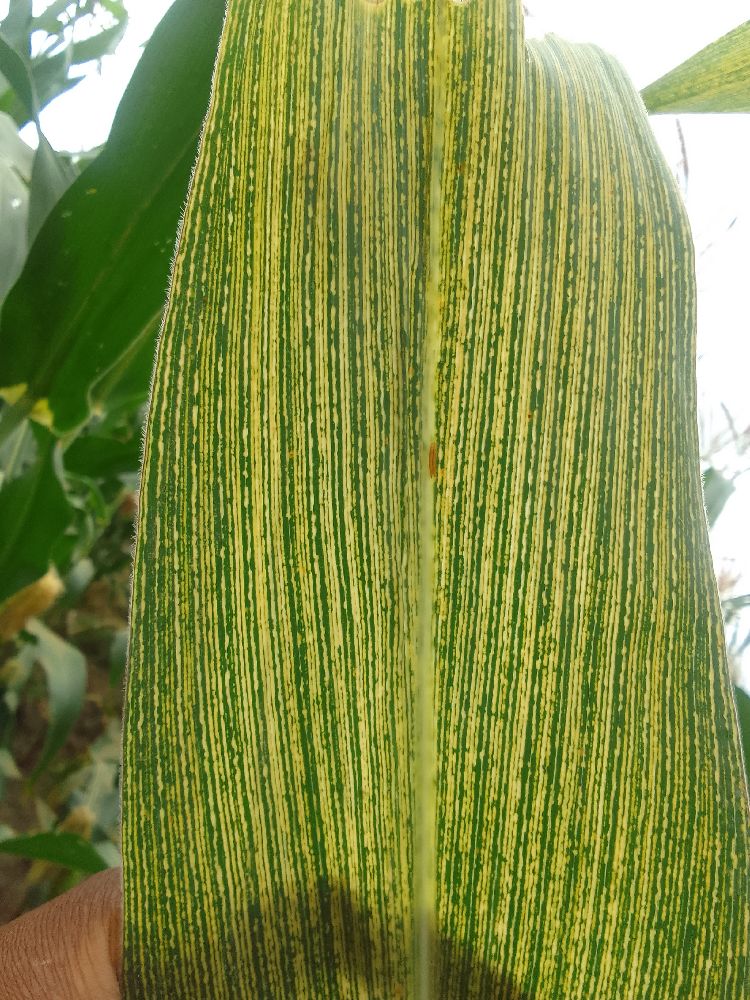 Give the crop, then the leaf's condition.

maize, maize streak virus
